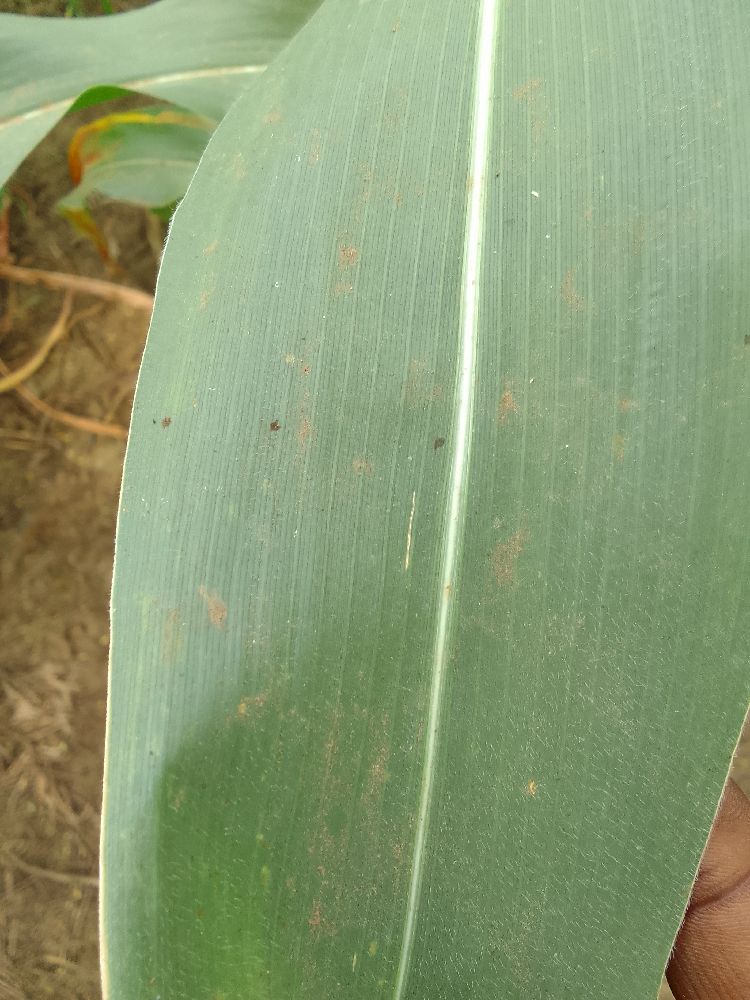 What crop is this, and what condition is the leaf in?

maize, healthy
